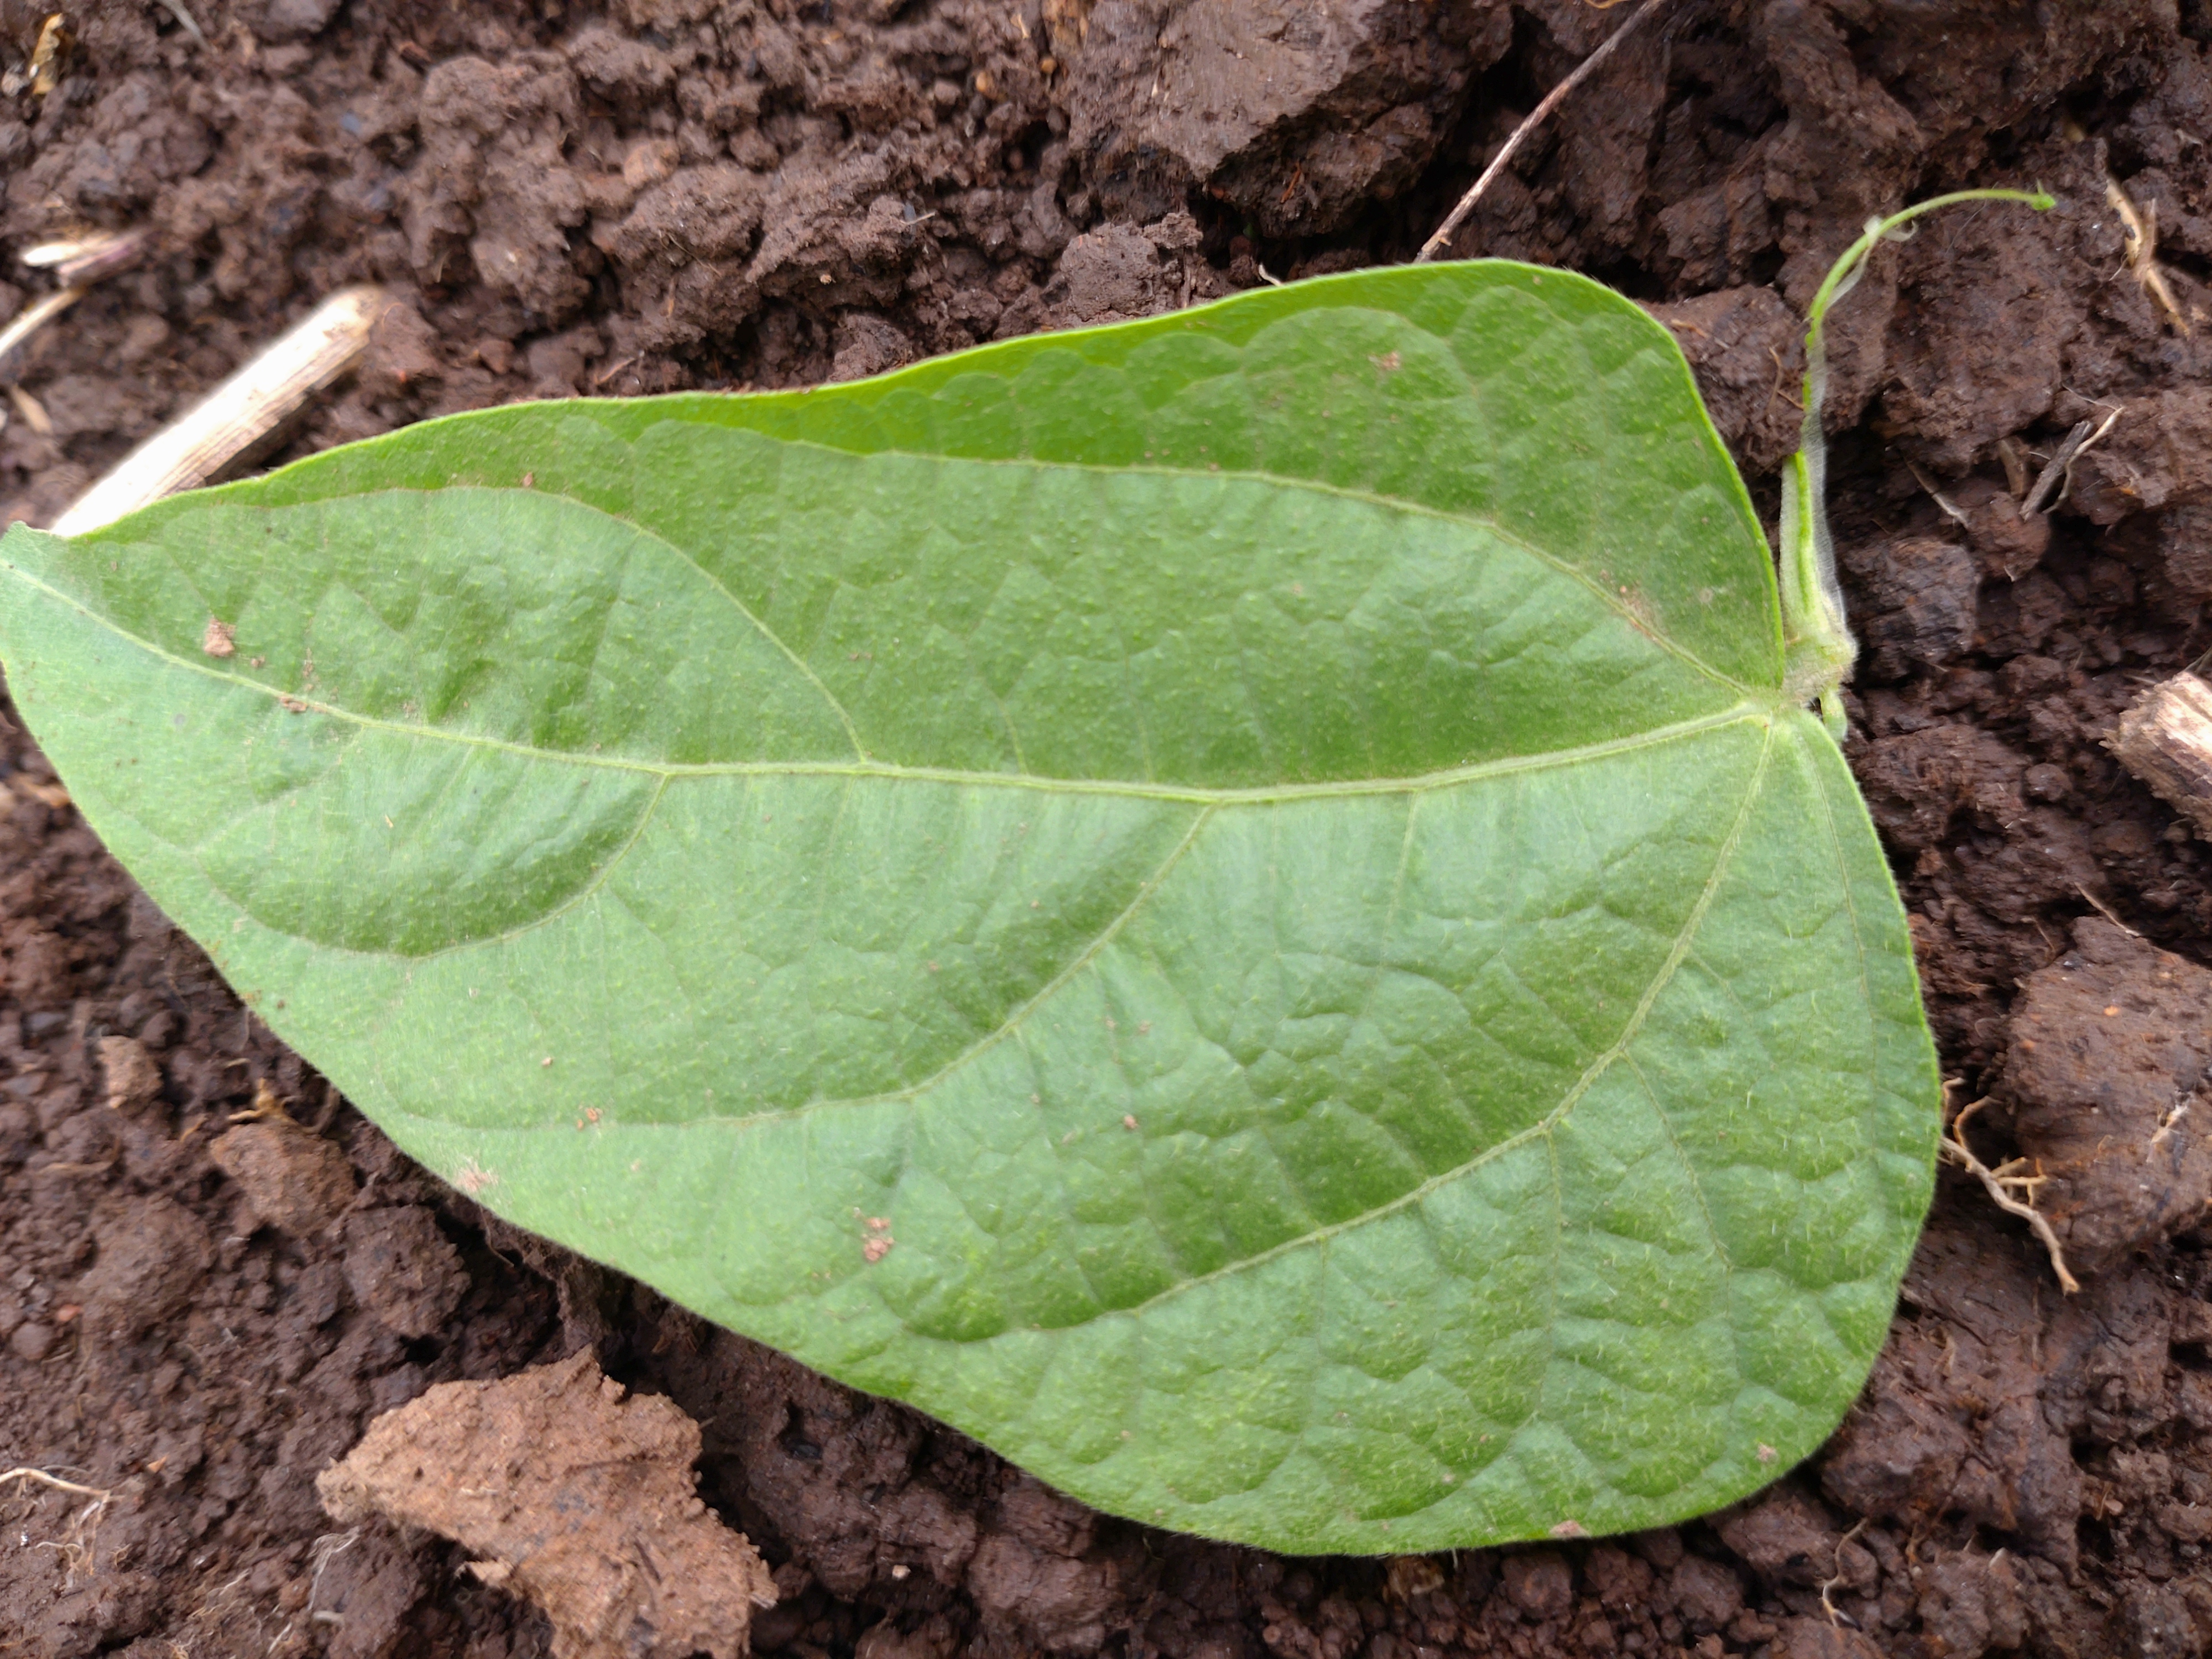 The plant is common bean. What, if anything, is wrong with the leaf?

healthy
